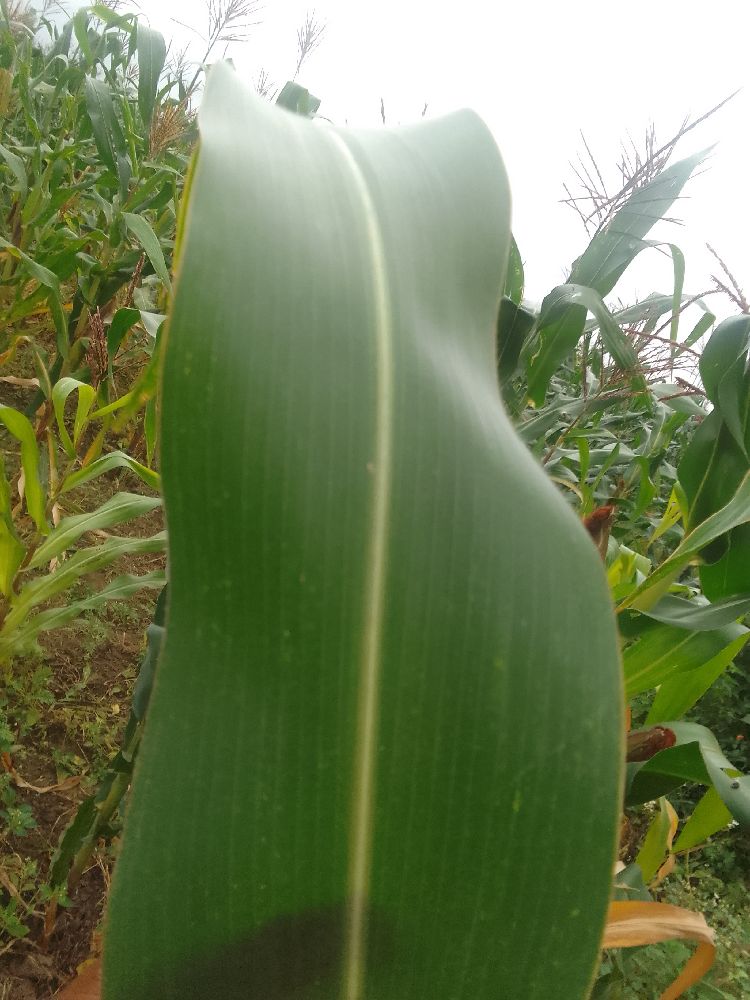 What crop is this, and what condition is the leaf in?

maize, healthy
